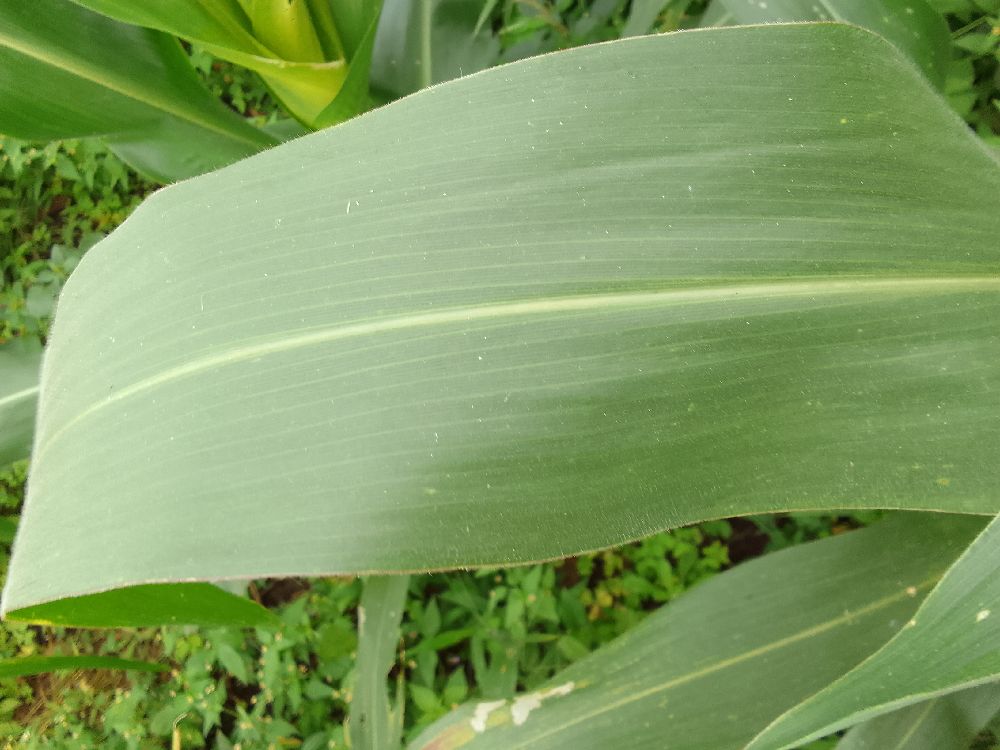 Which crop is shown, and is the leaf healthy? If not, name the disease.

maize, healthy
